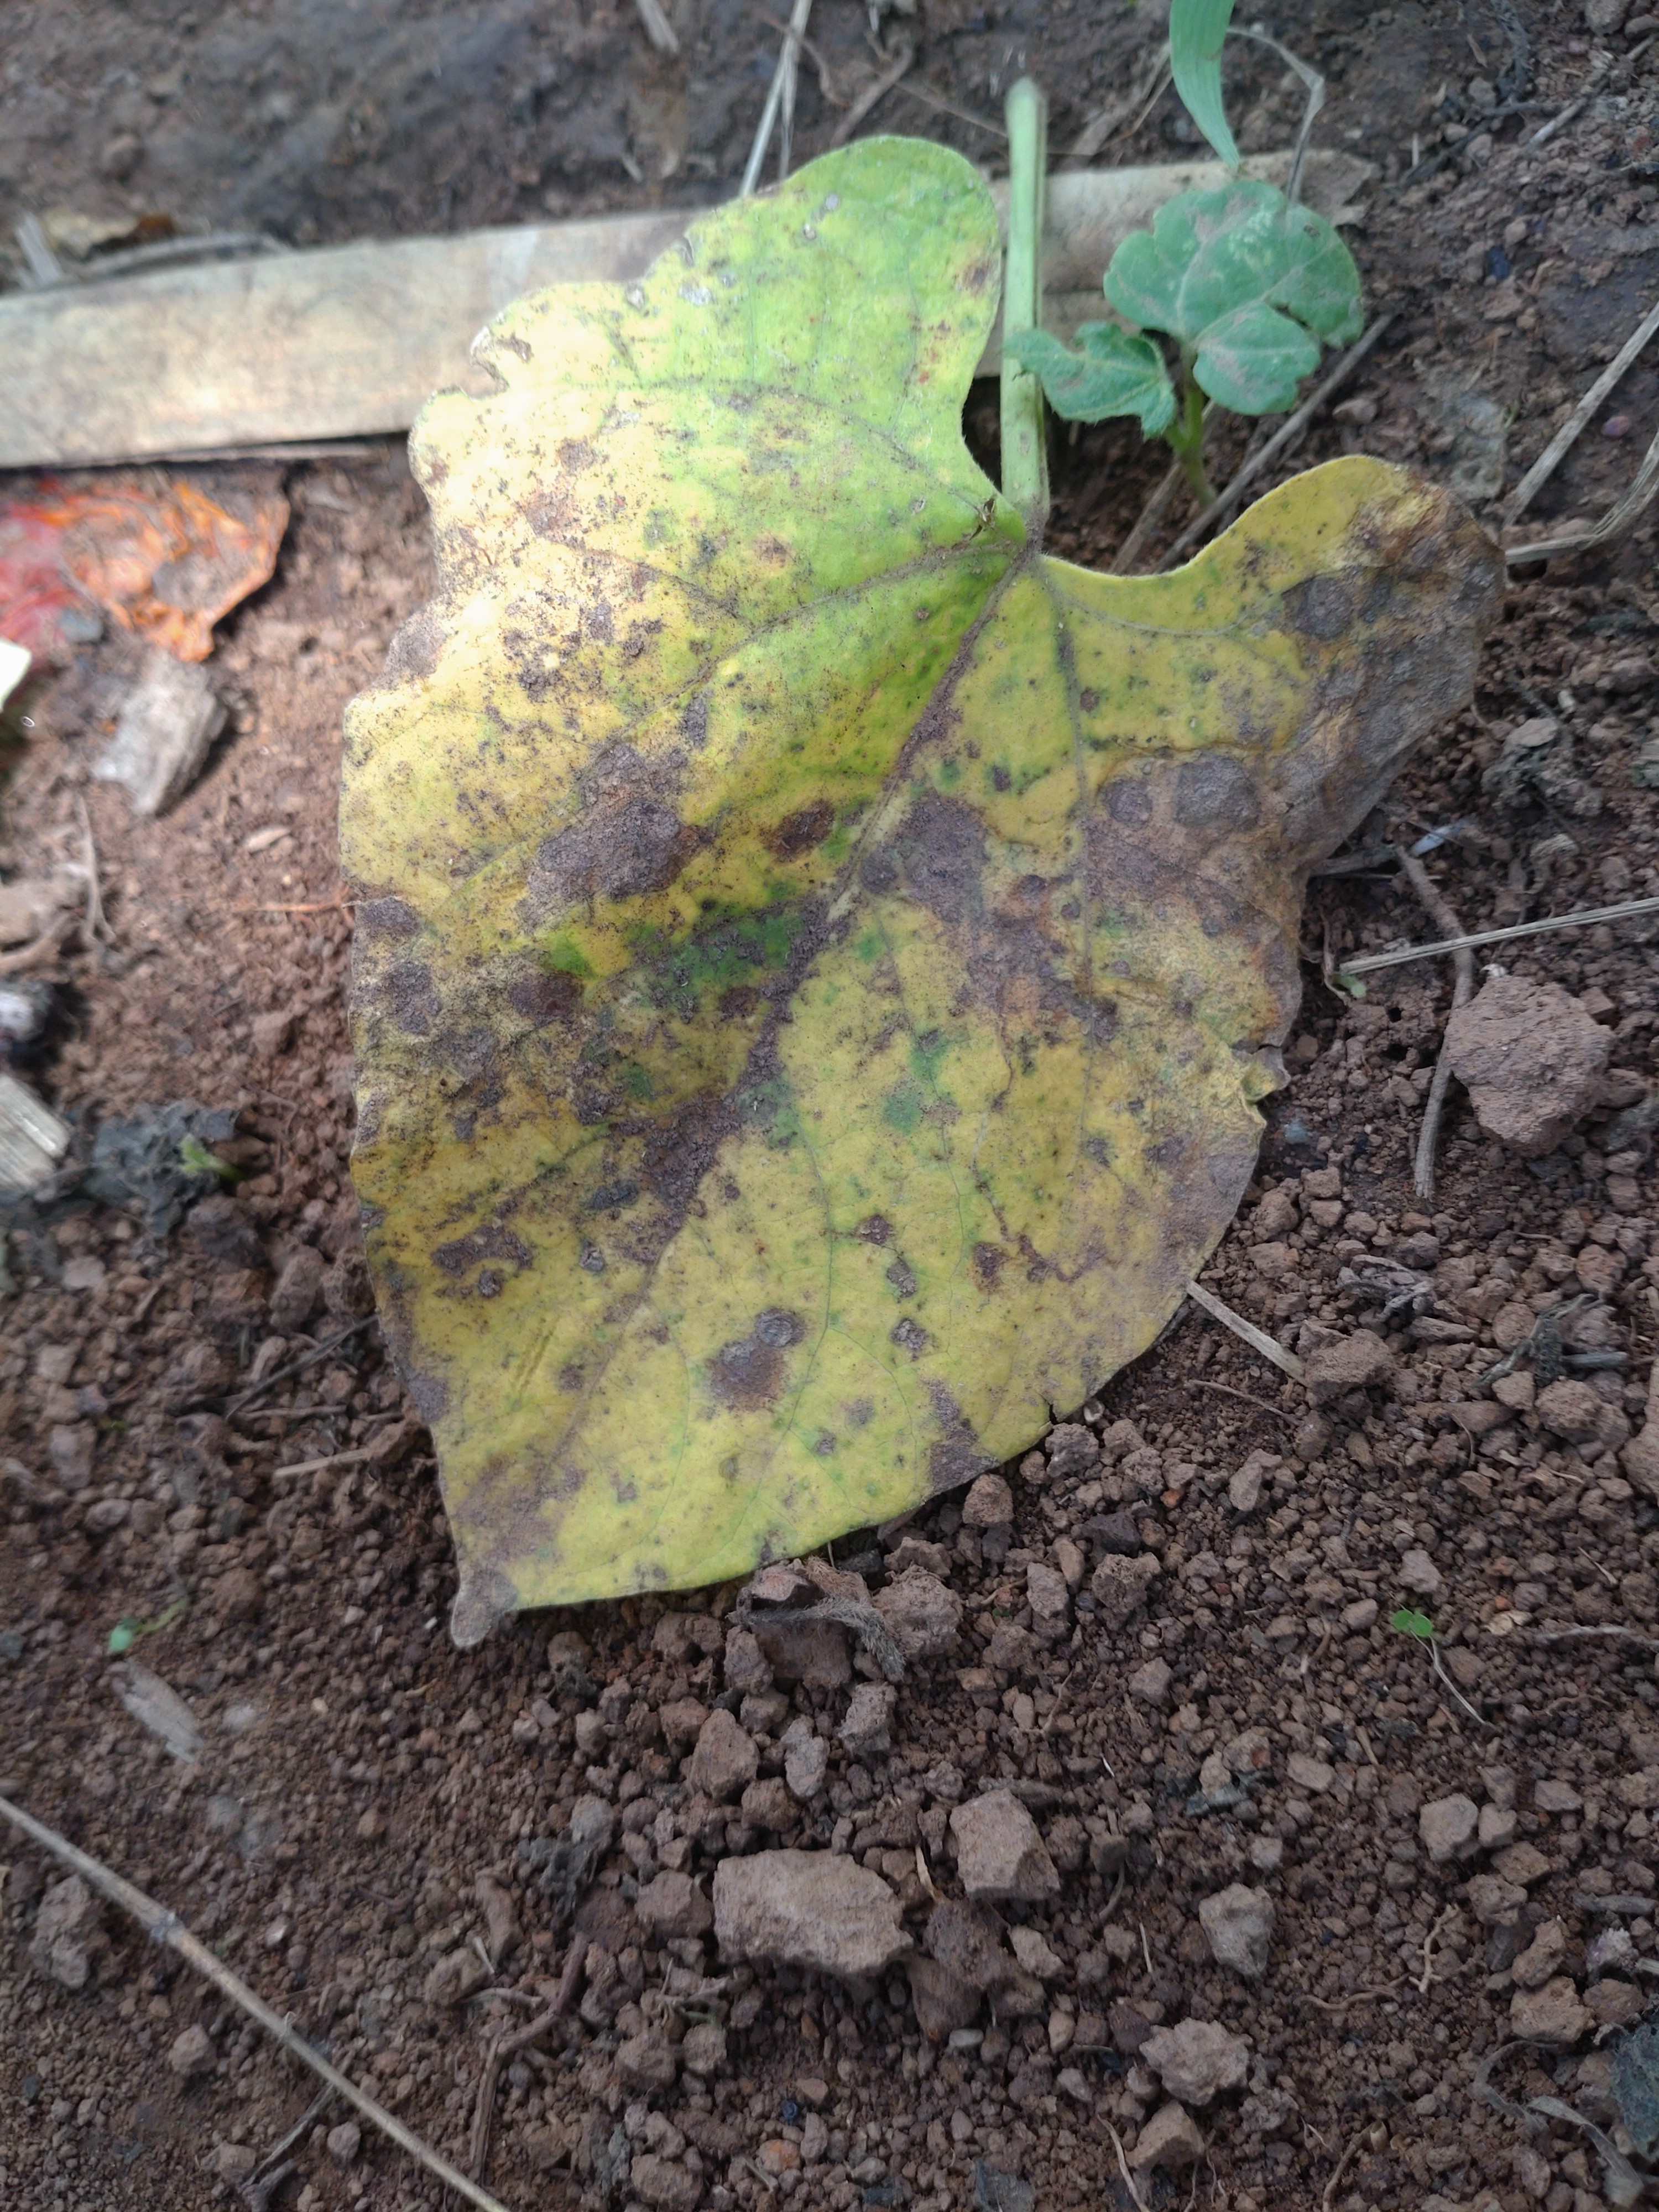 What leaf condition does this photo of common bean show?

anthracnose
